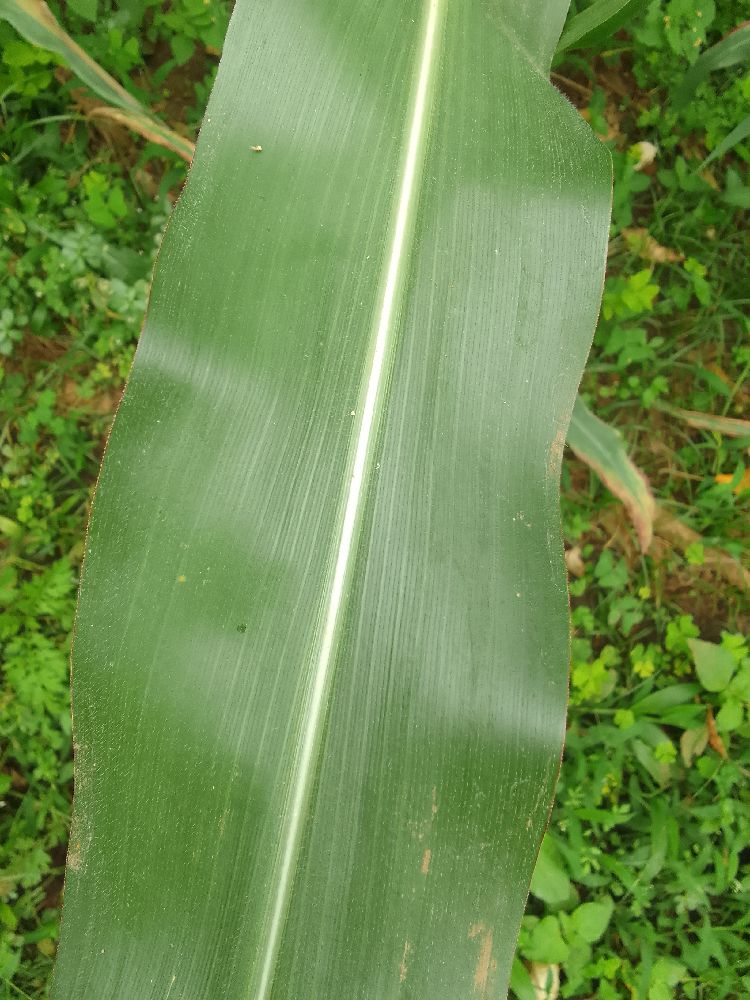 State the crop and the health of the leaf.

maize, healthy
